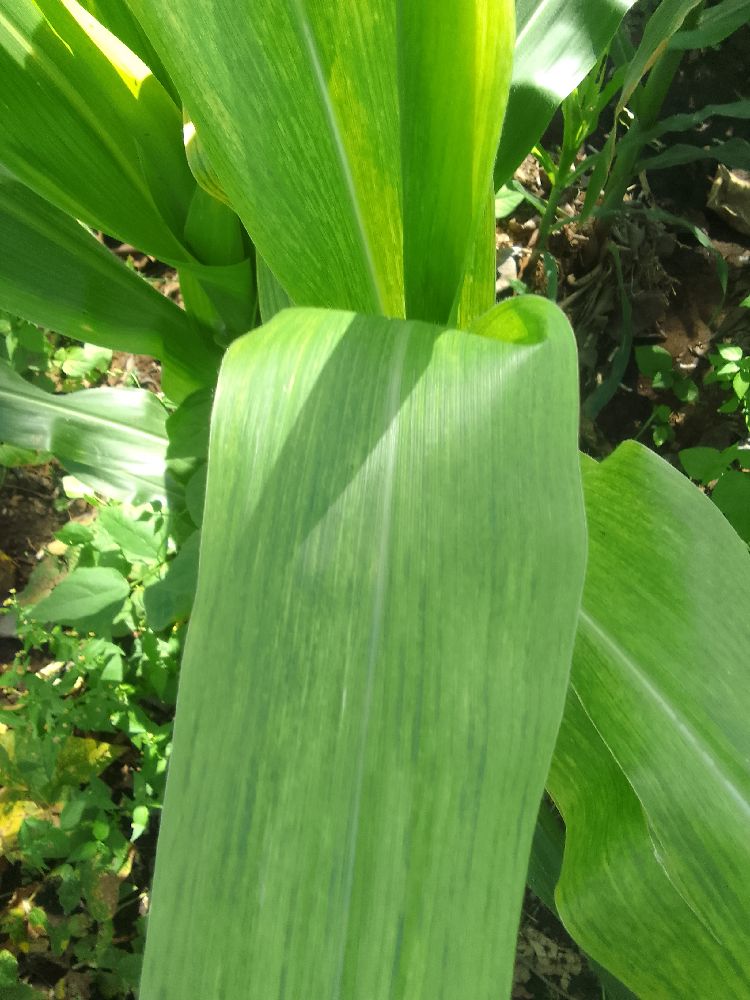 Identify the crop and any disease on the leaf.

maize, maize lethal necrosis
